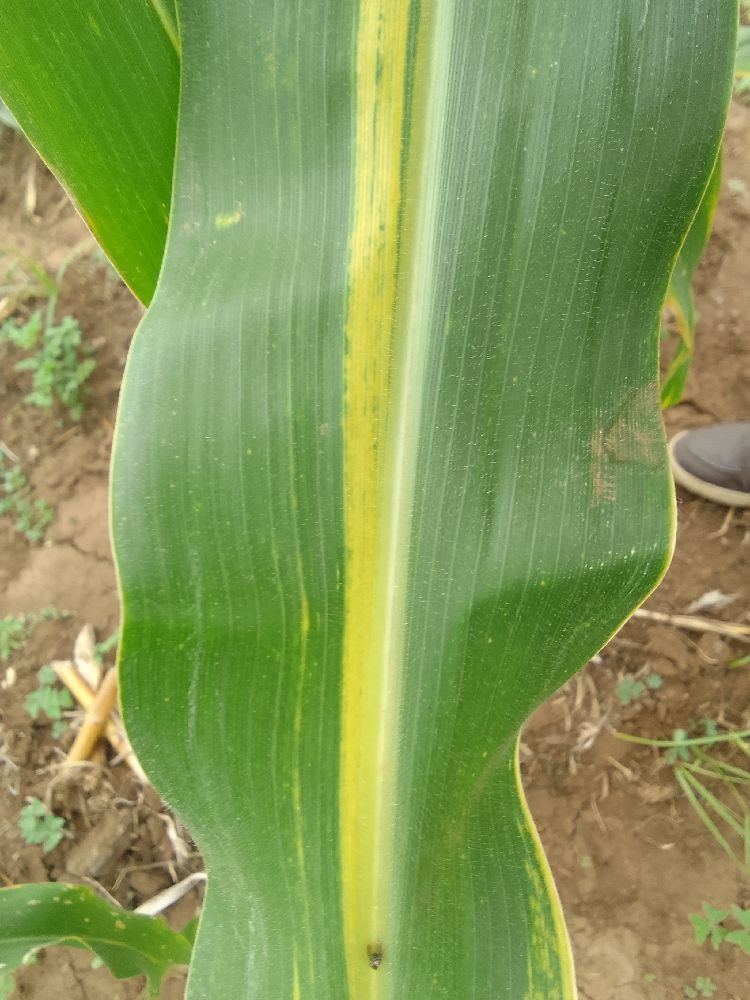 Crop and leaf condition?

maize, maize lethal necrosis
